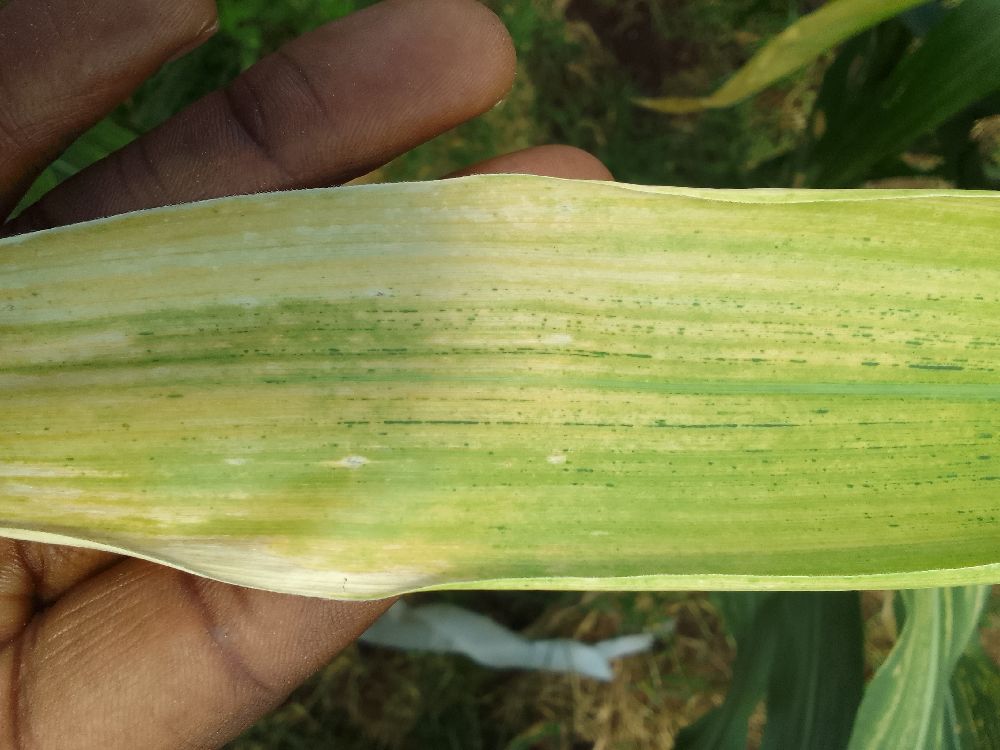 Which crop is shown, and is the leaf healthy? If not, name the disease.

maize, maize lethal necrosis
